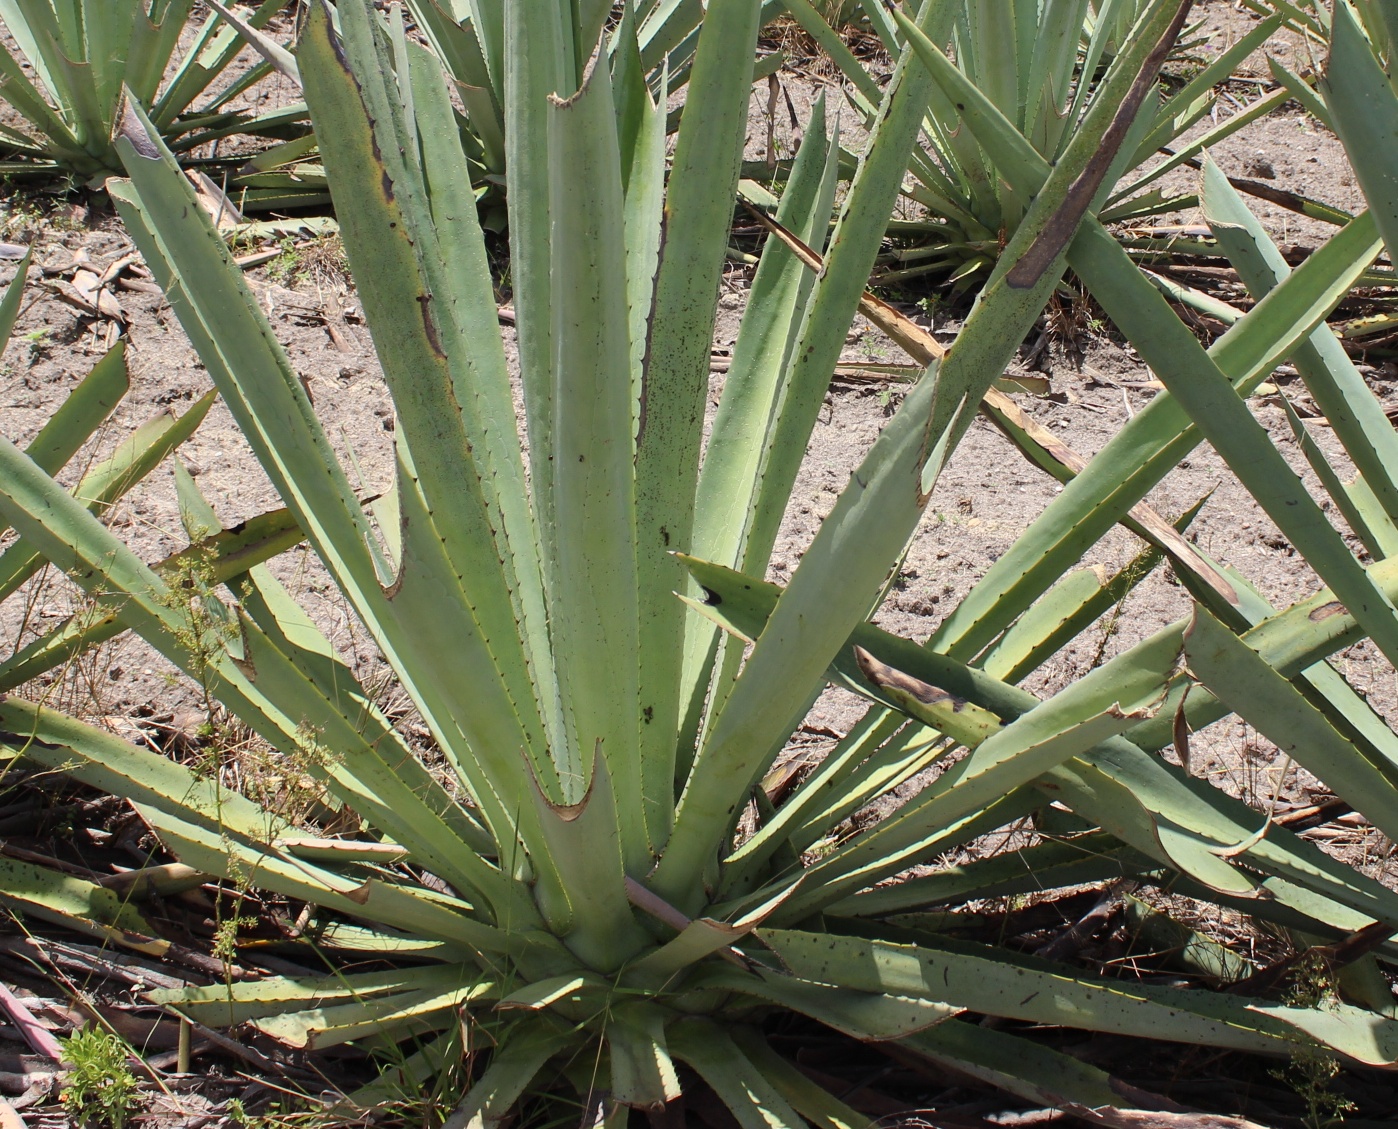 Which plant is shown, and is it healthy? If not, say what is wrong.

agave, yellow
